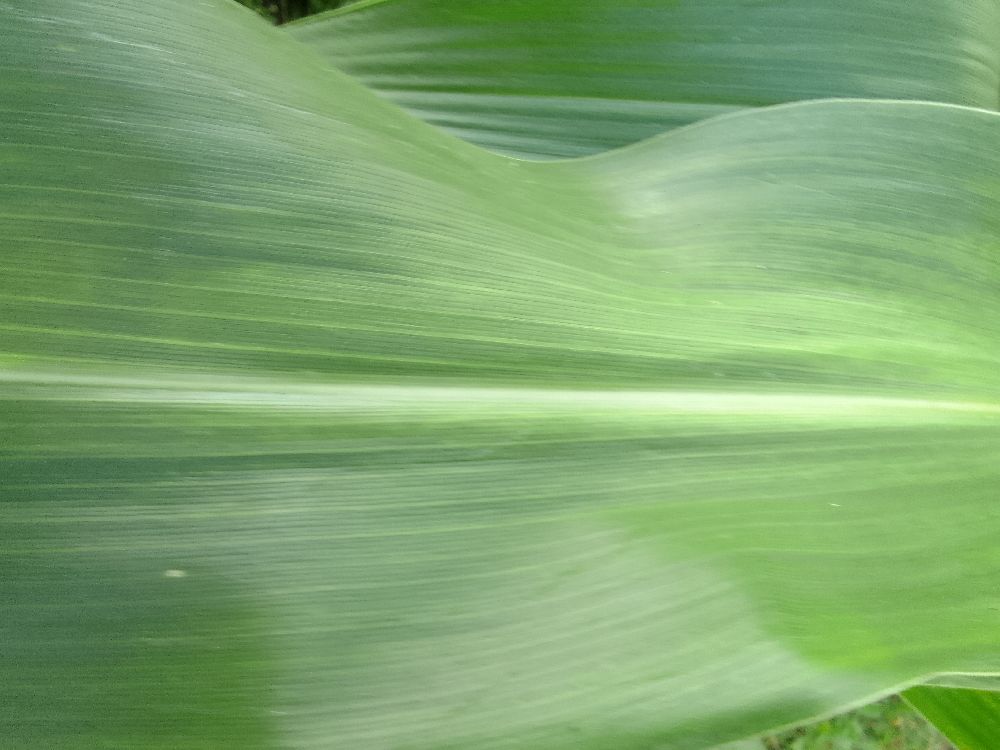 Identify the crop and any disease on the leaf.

maize, healthy
